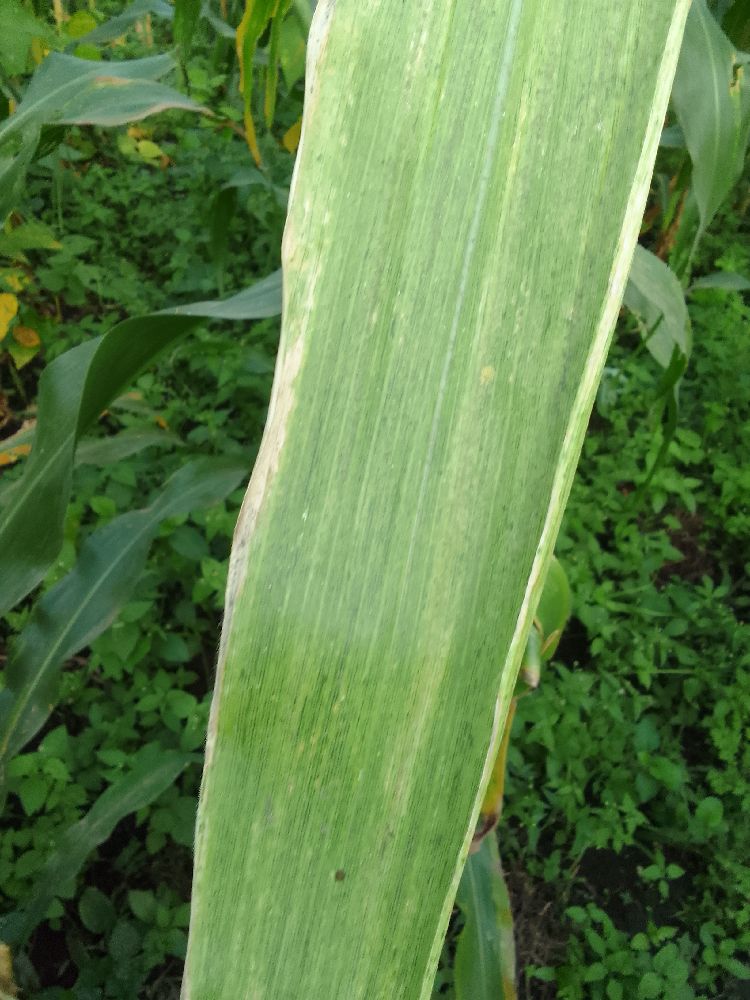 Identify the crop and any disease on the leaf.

maize, maize lethal necrosis
